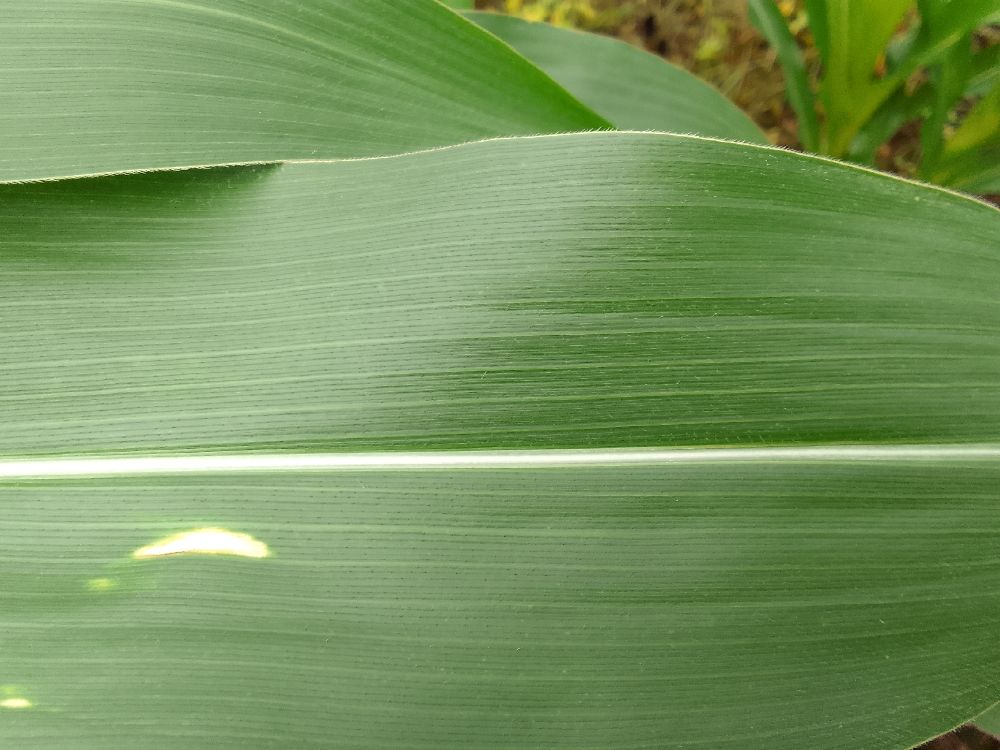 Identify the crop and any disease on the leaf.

maize, healthy
